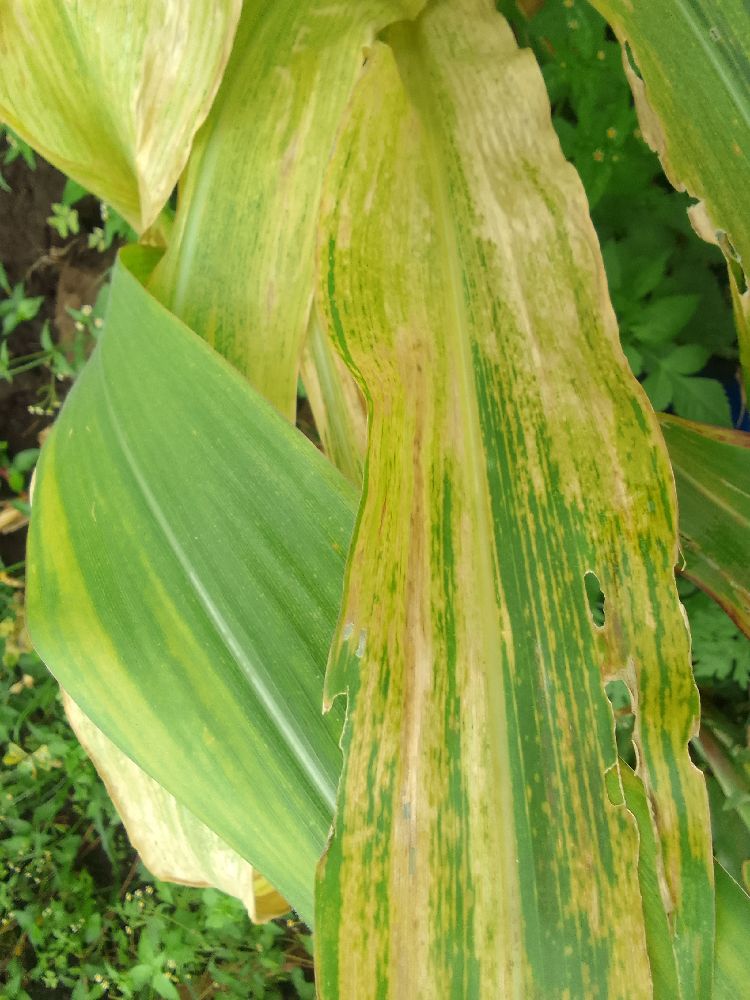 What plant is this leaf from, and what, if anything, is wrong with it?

maize, maize lethal necrosis
